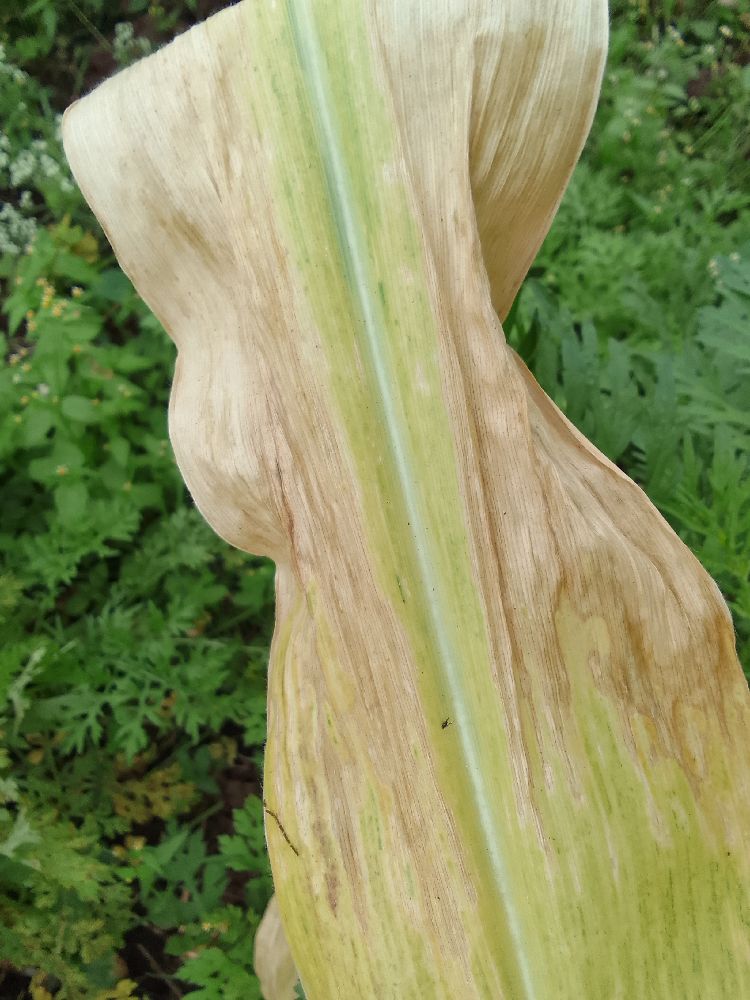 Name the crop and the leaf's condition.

maize, maize lethal necrosis
